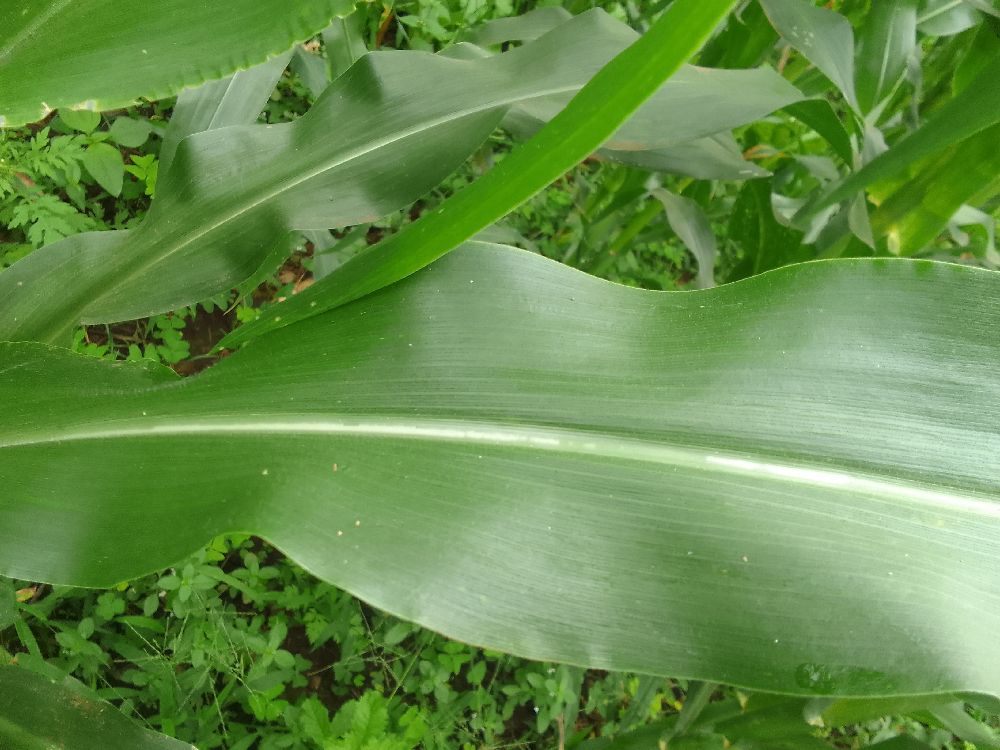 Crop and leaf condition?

maize, healthy
